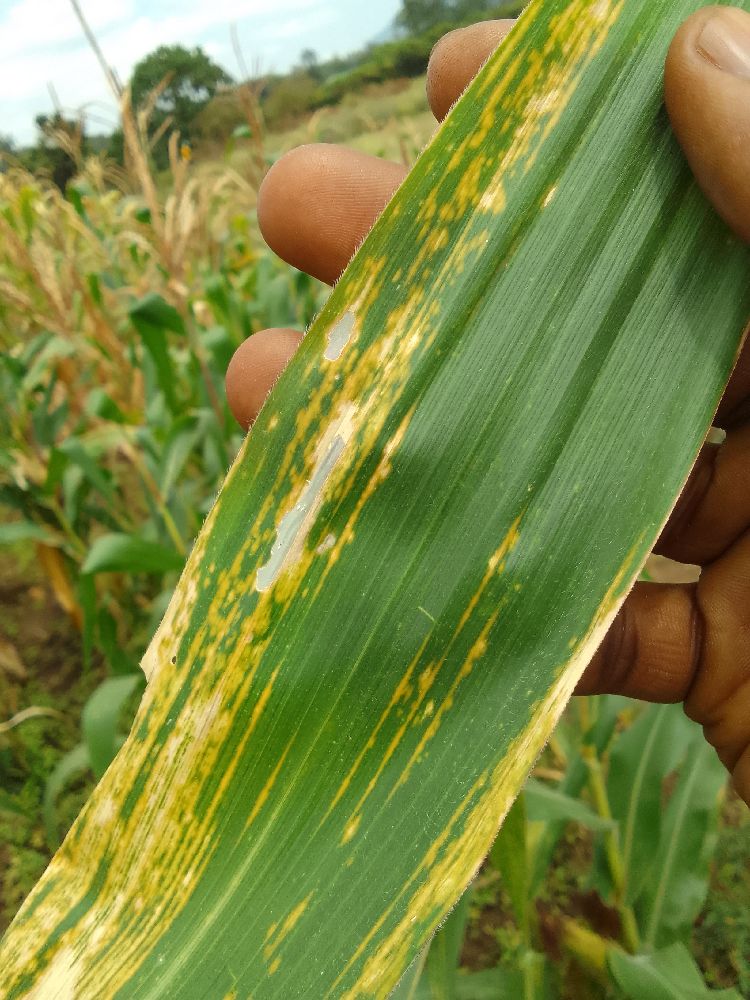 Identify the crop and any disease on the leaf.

maize, maize lethal necrosis
